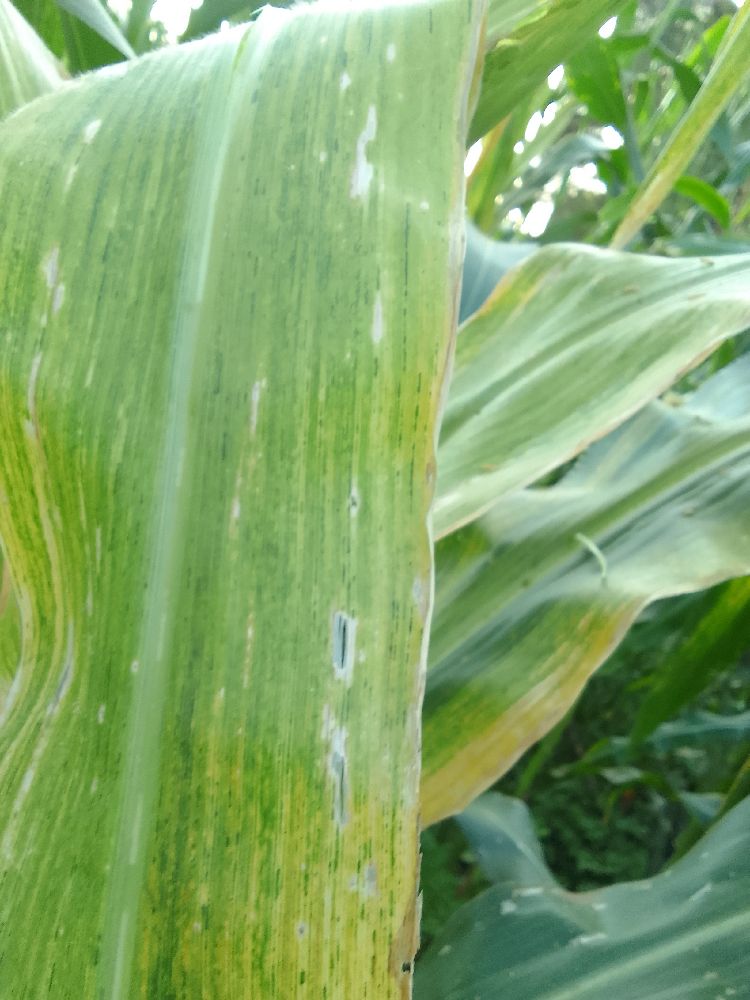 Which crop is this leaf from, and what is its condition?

maize, maize lethal necrosis
